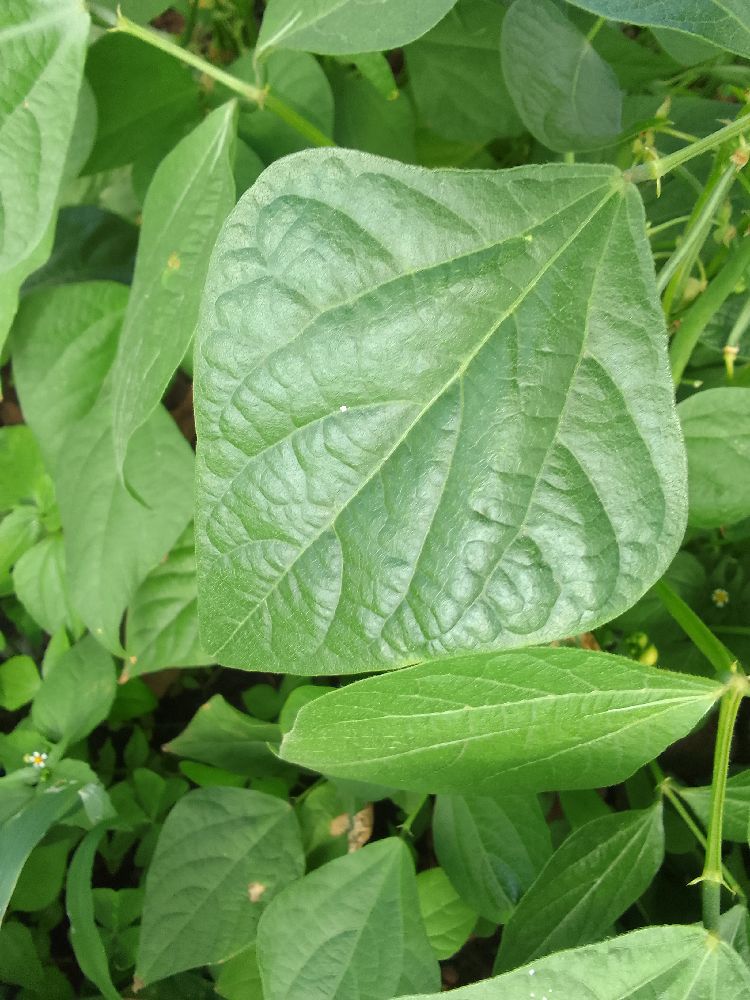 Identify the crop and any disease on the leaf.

common bean, healthy
